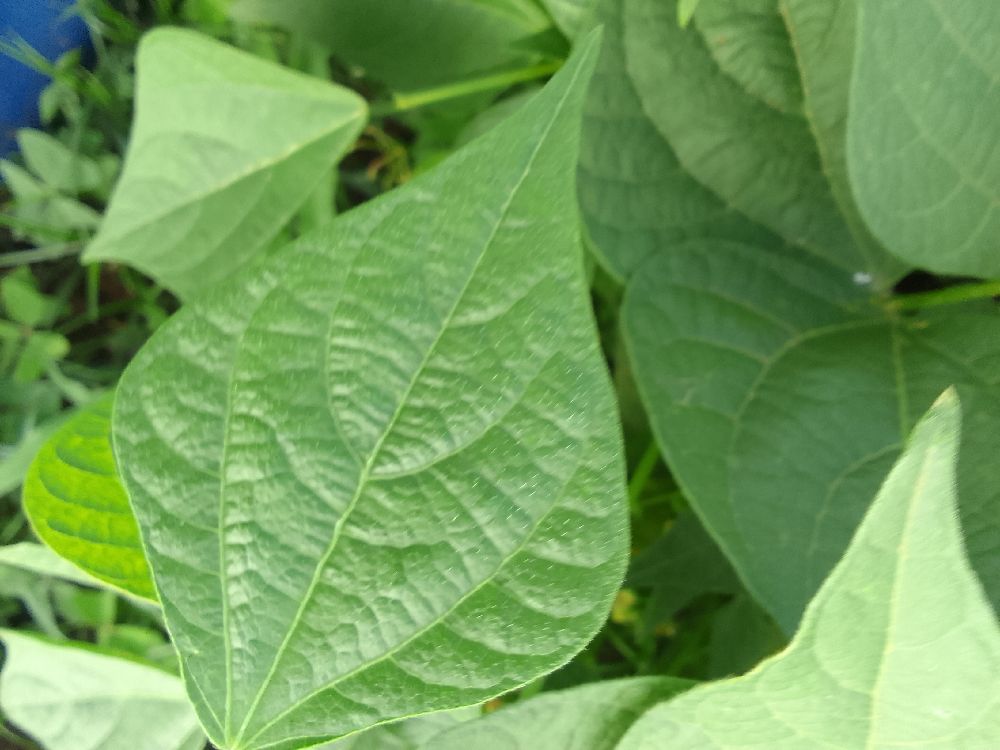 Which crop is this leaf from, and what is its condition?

common bean, healthy
